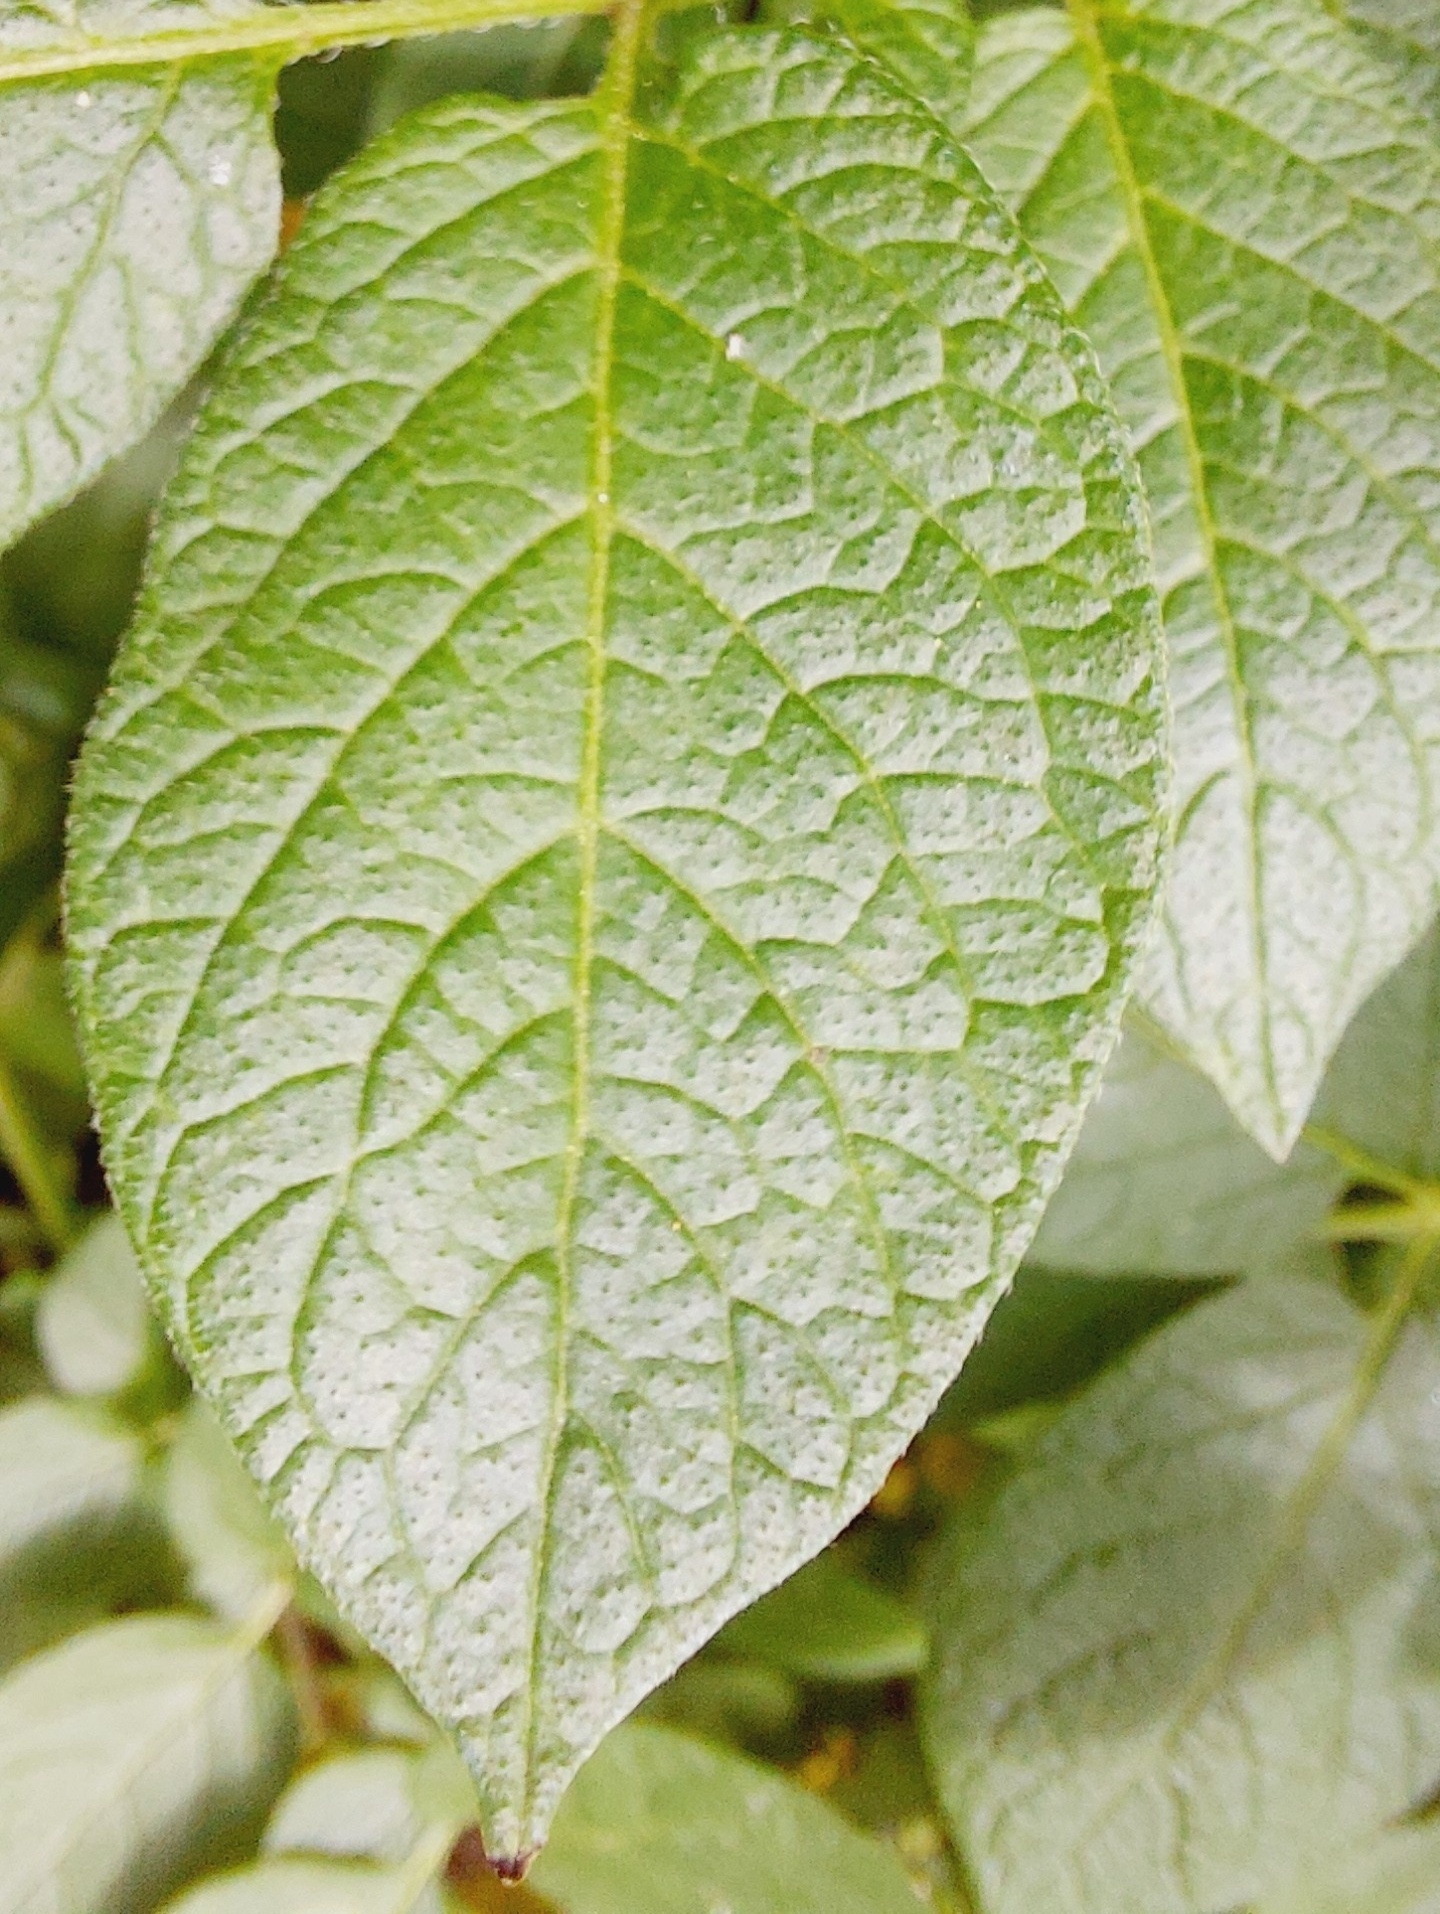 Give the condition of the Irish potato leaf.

healthy
